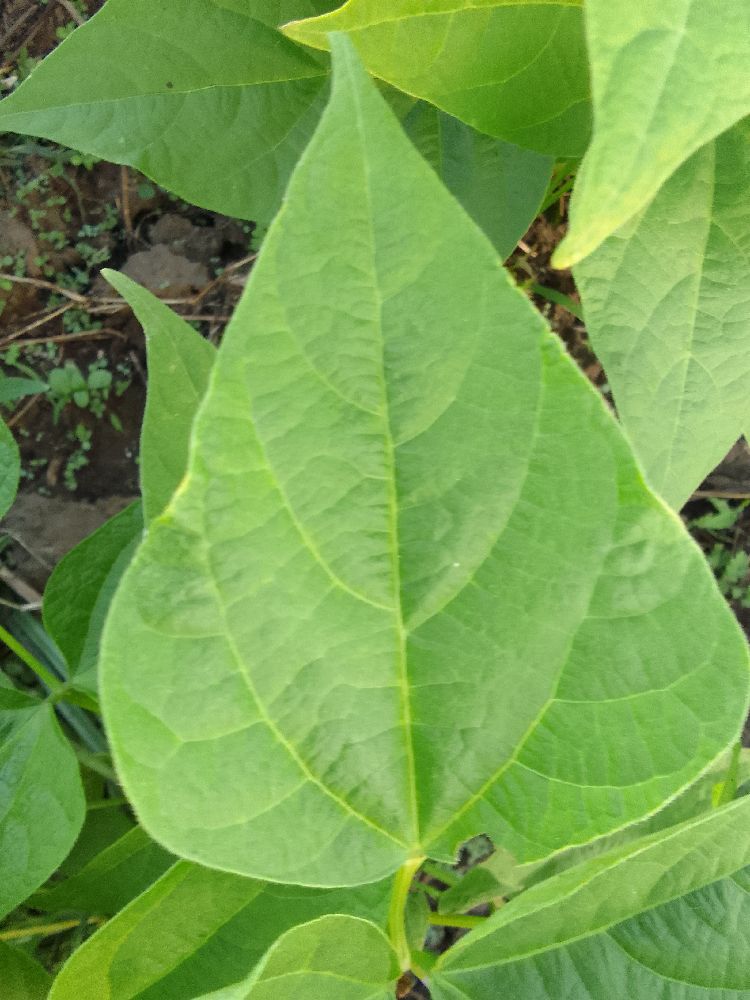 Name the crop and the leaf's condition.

common bean, healthy
